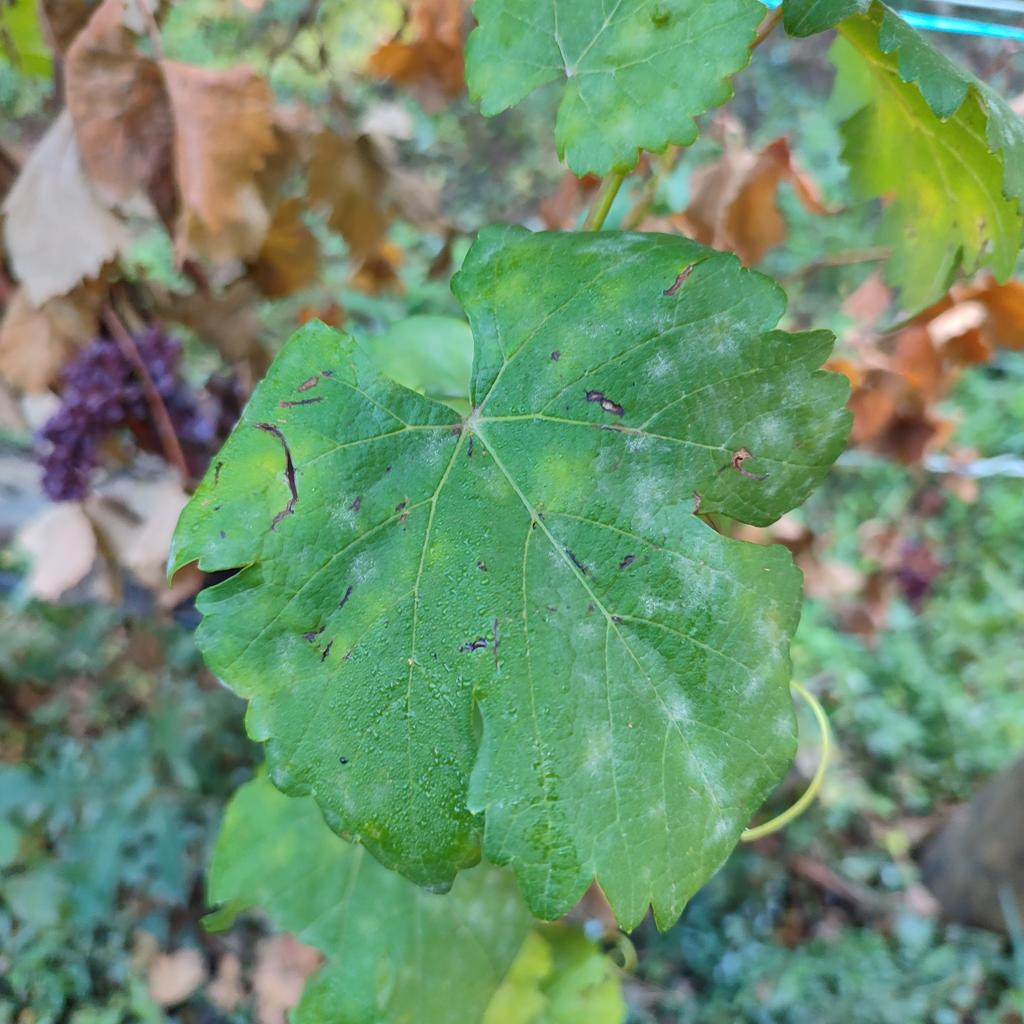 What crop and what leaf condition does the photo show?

grapevine, powdery mildew
